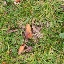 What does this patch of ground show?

grass
